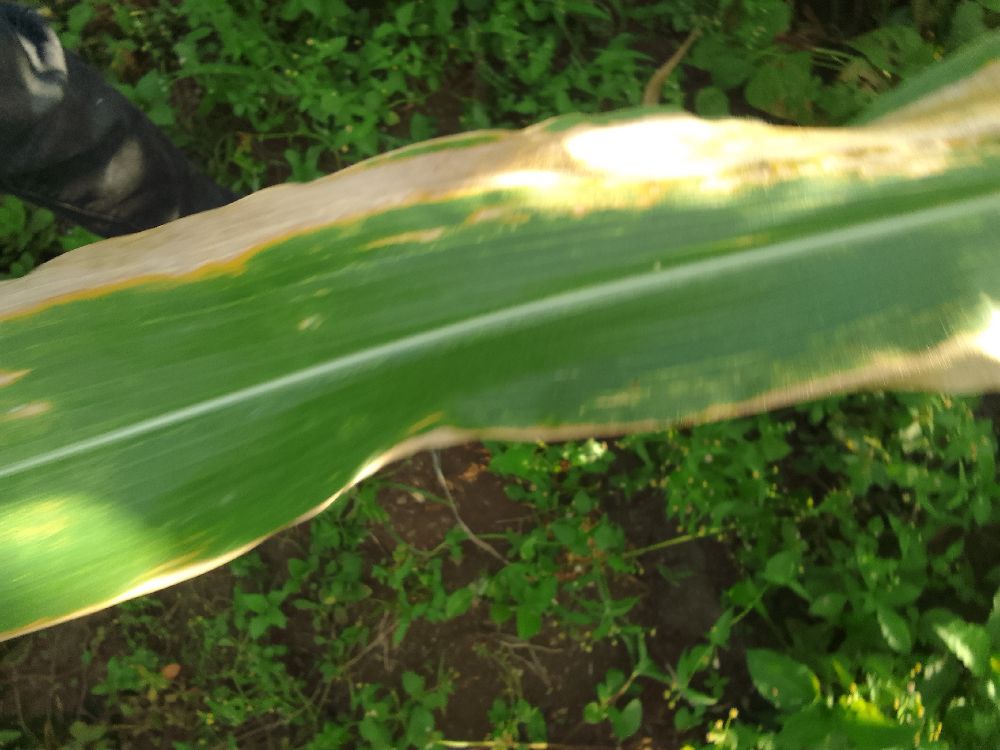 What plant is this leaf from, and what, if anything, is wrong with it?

maize, maize lethal necrosis
